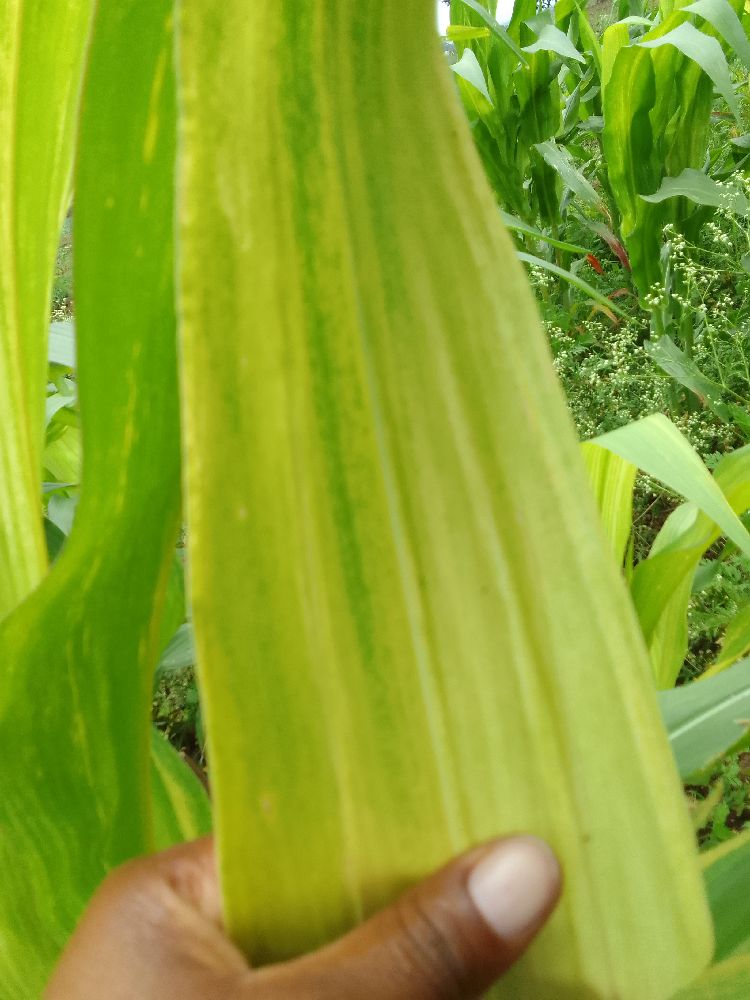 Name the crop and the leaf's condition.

maize, maize lethal necrosis
